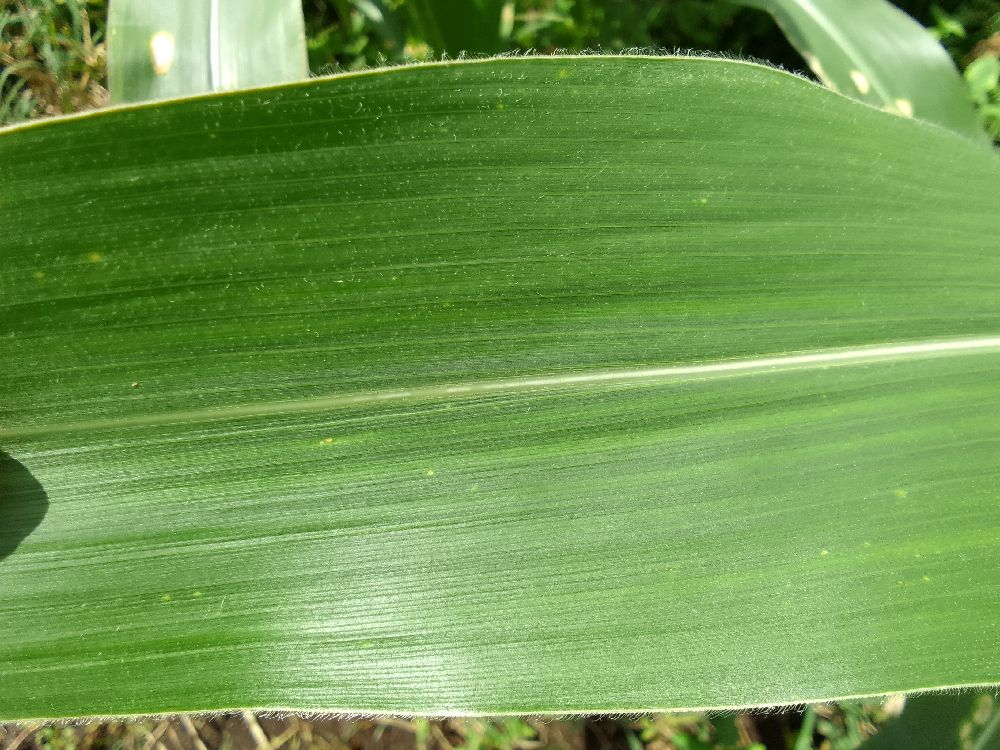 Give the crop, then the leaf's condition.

maize, healthy
